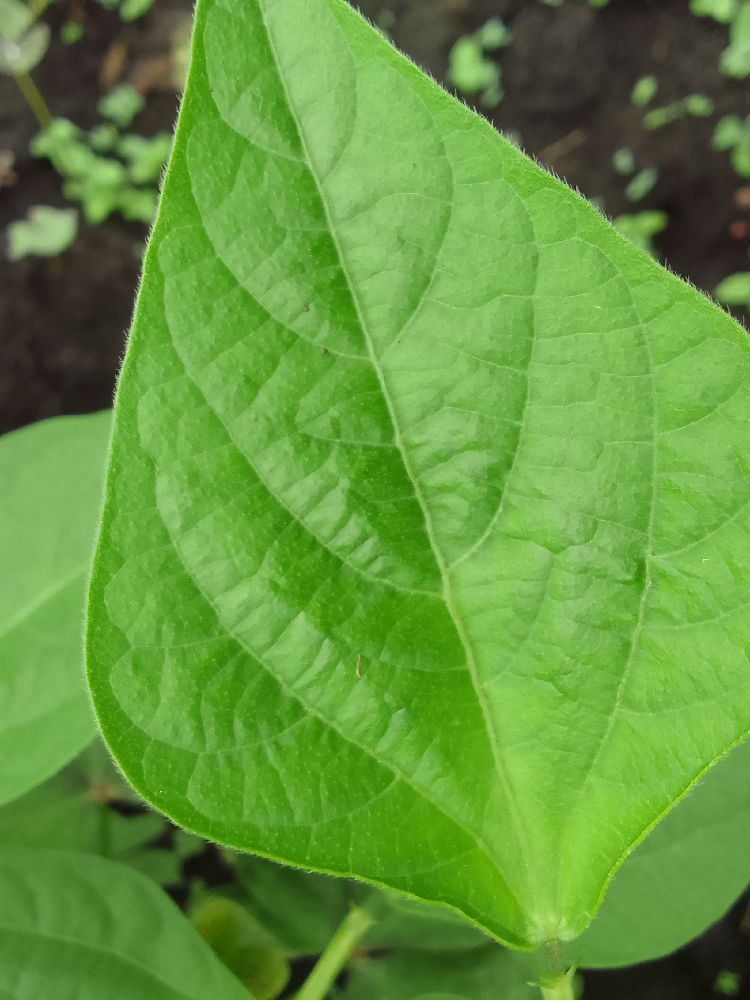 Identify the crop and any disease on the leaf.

common bean, healthy
